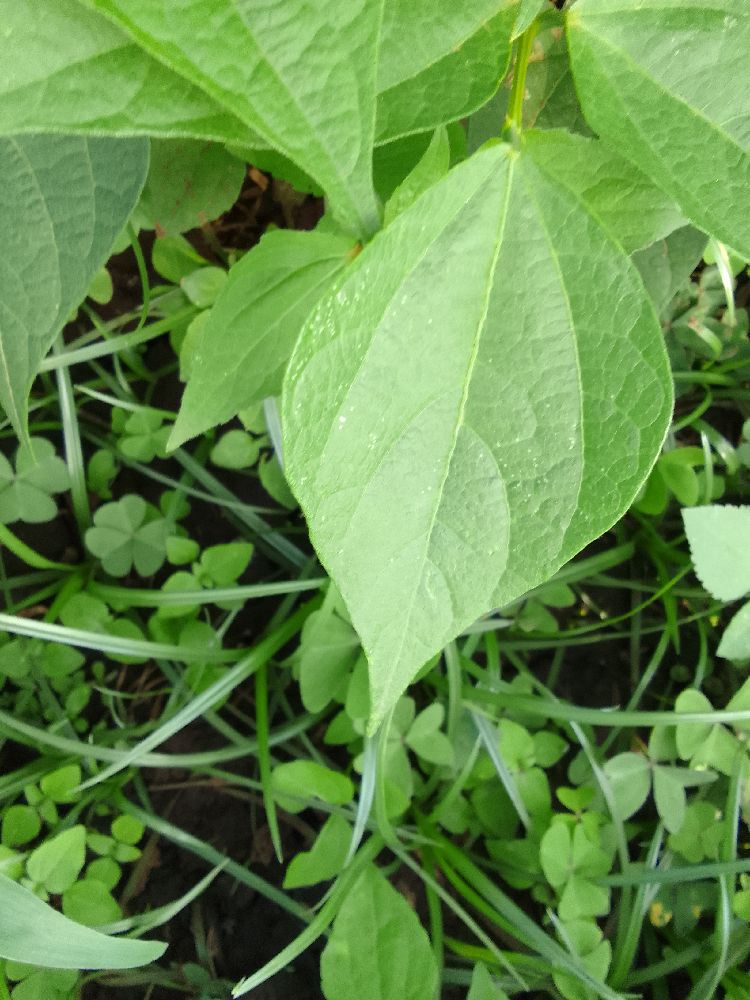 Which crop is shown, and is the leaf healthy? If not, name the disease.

common bean, healthy
